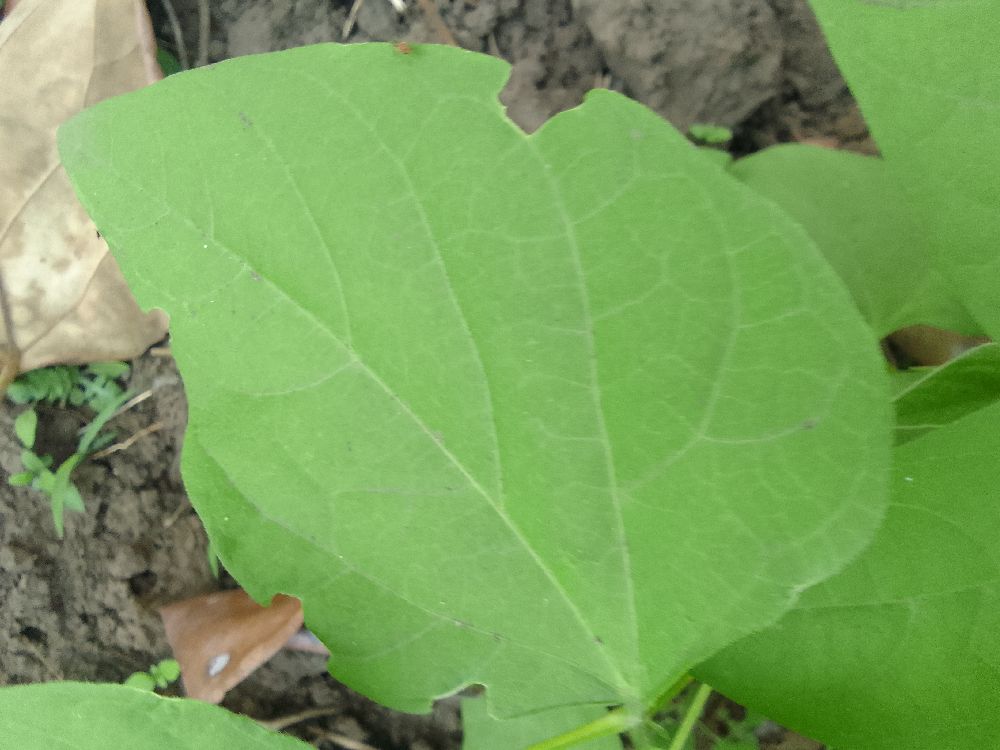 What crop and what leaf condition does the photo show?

common bean, healthy
